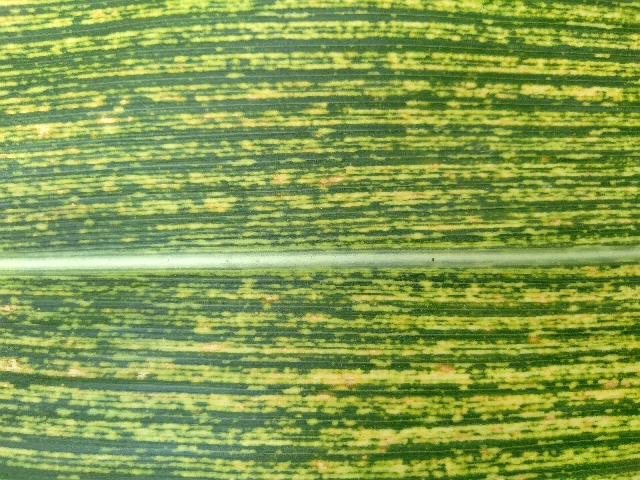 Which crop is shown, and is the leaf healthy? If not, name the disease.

maize, maize streak virus
